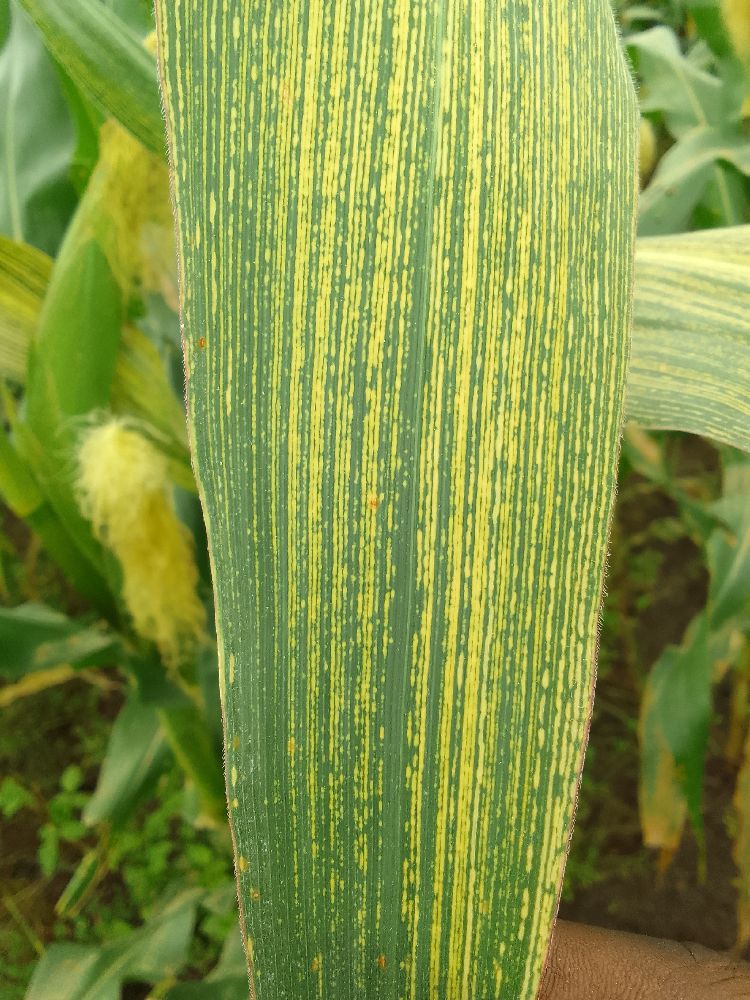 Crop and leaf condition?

maize, maize streak virus
